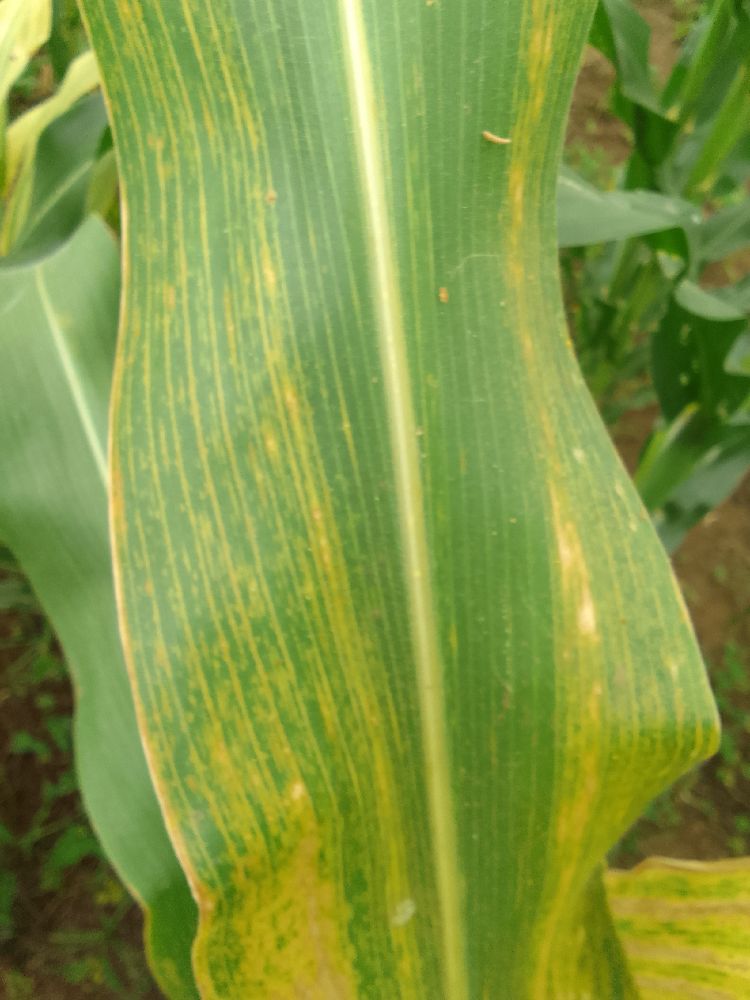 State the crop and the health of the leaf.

maize, maize lethal necrosis
